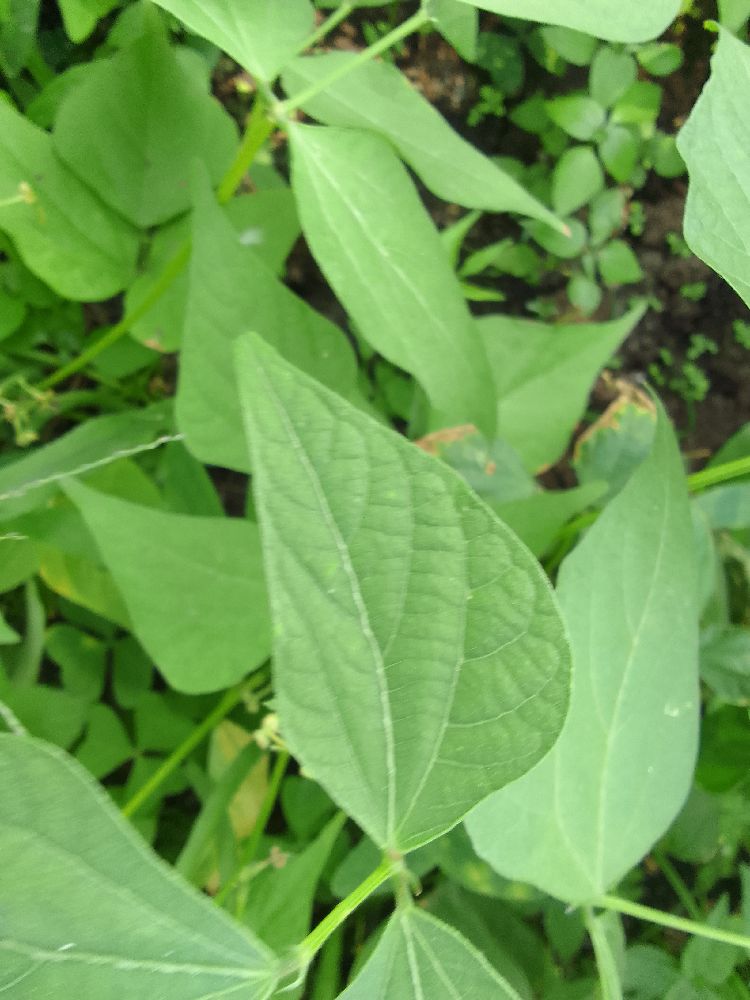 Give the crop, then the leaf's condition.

common bean, healthy
